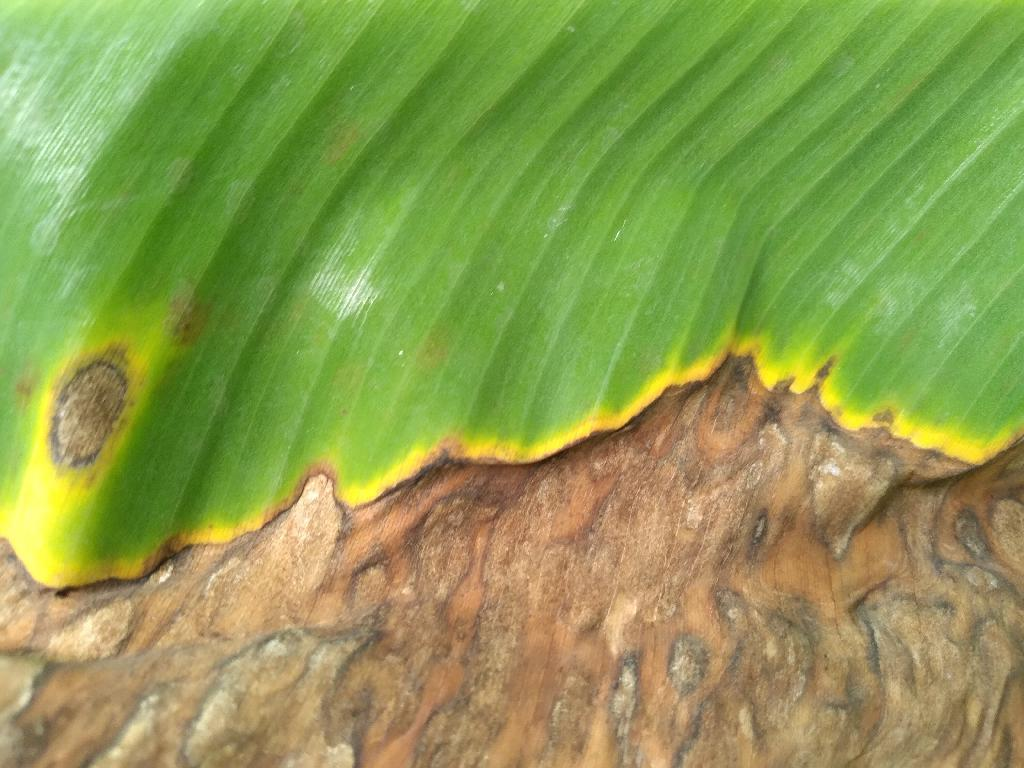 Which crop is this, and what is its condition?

banana, black sigatoka
